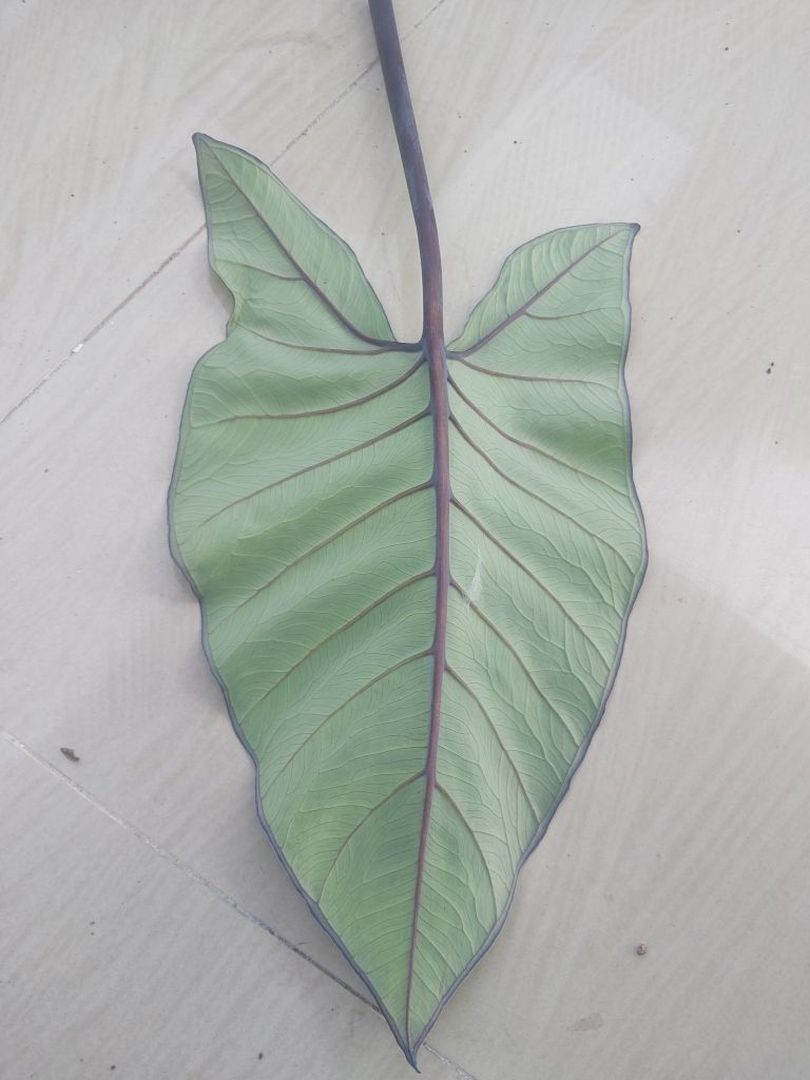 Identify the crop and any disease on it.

taro, healthy
